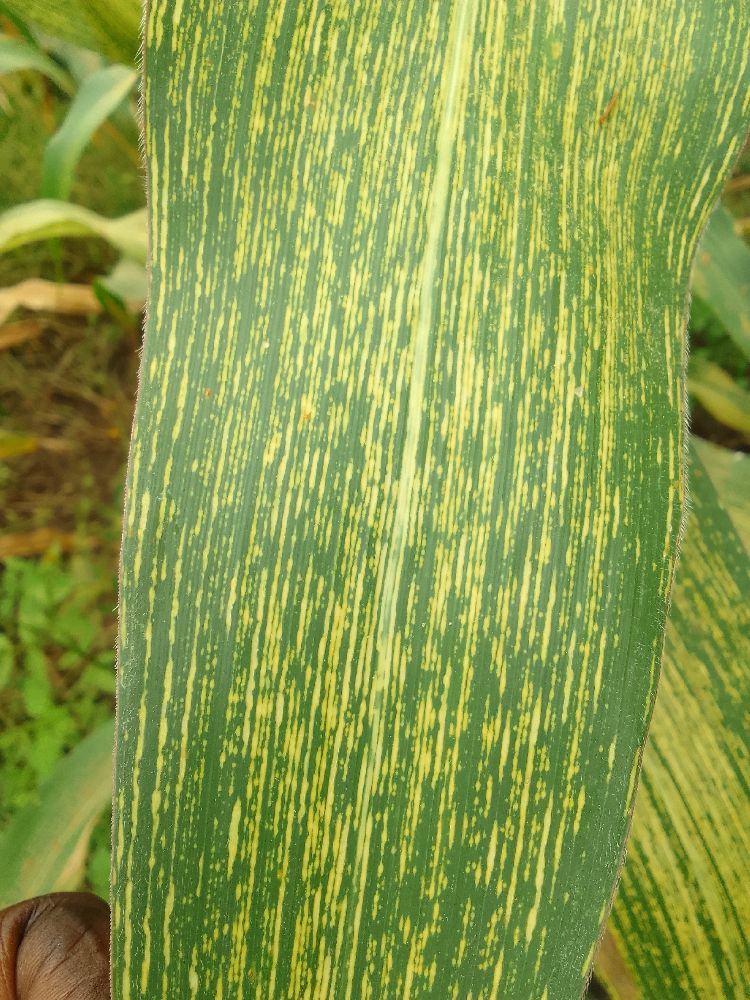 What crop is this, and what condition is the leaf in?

maize, maize streak virus
